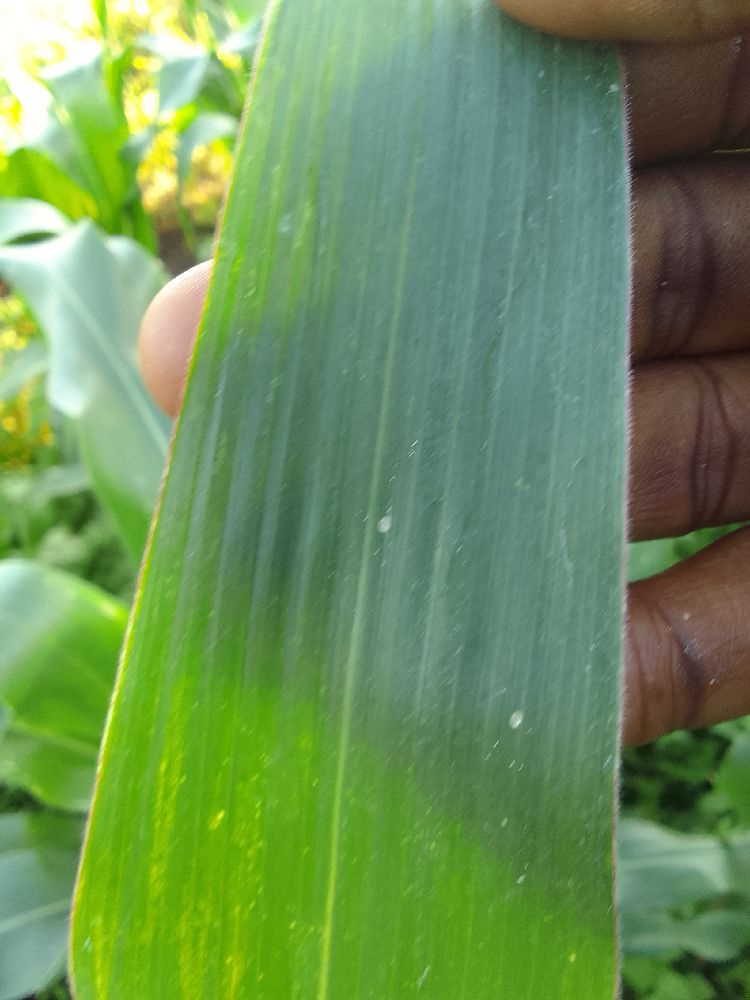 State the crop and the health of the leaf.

maize, healthy
